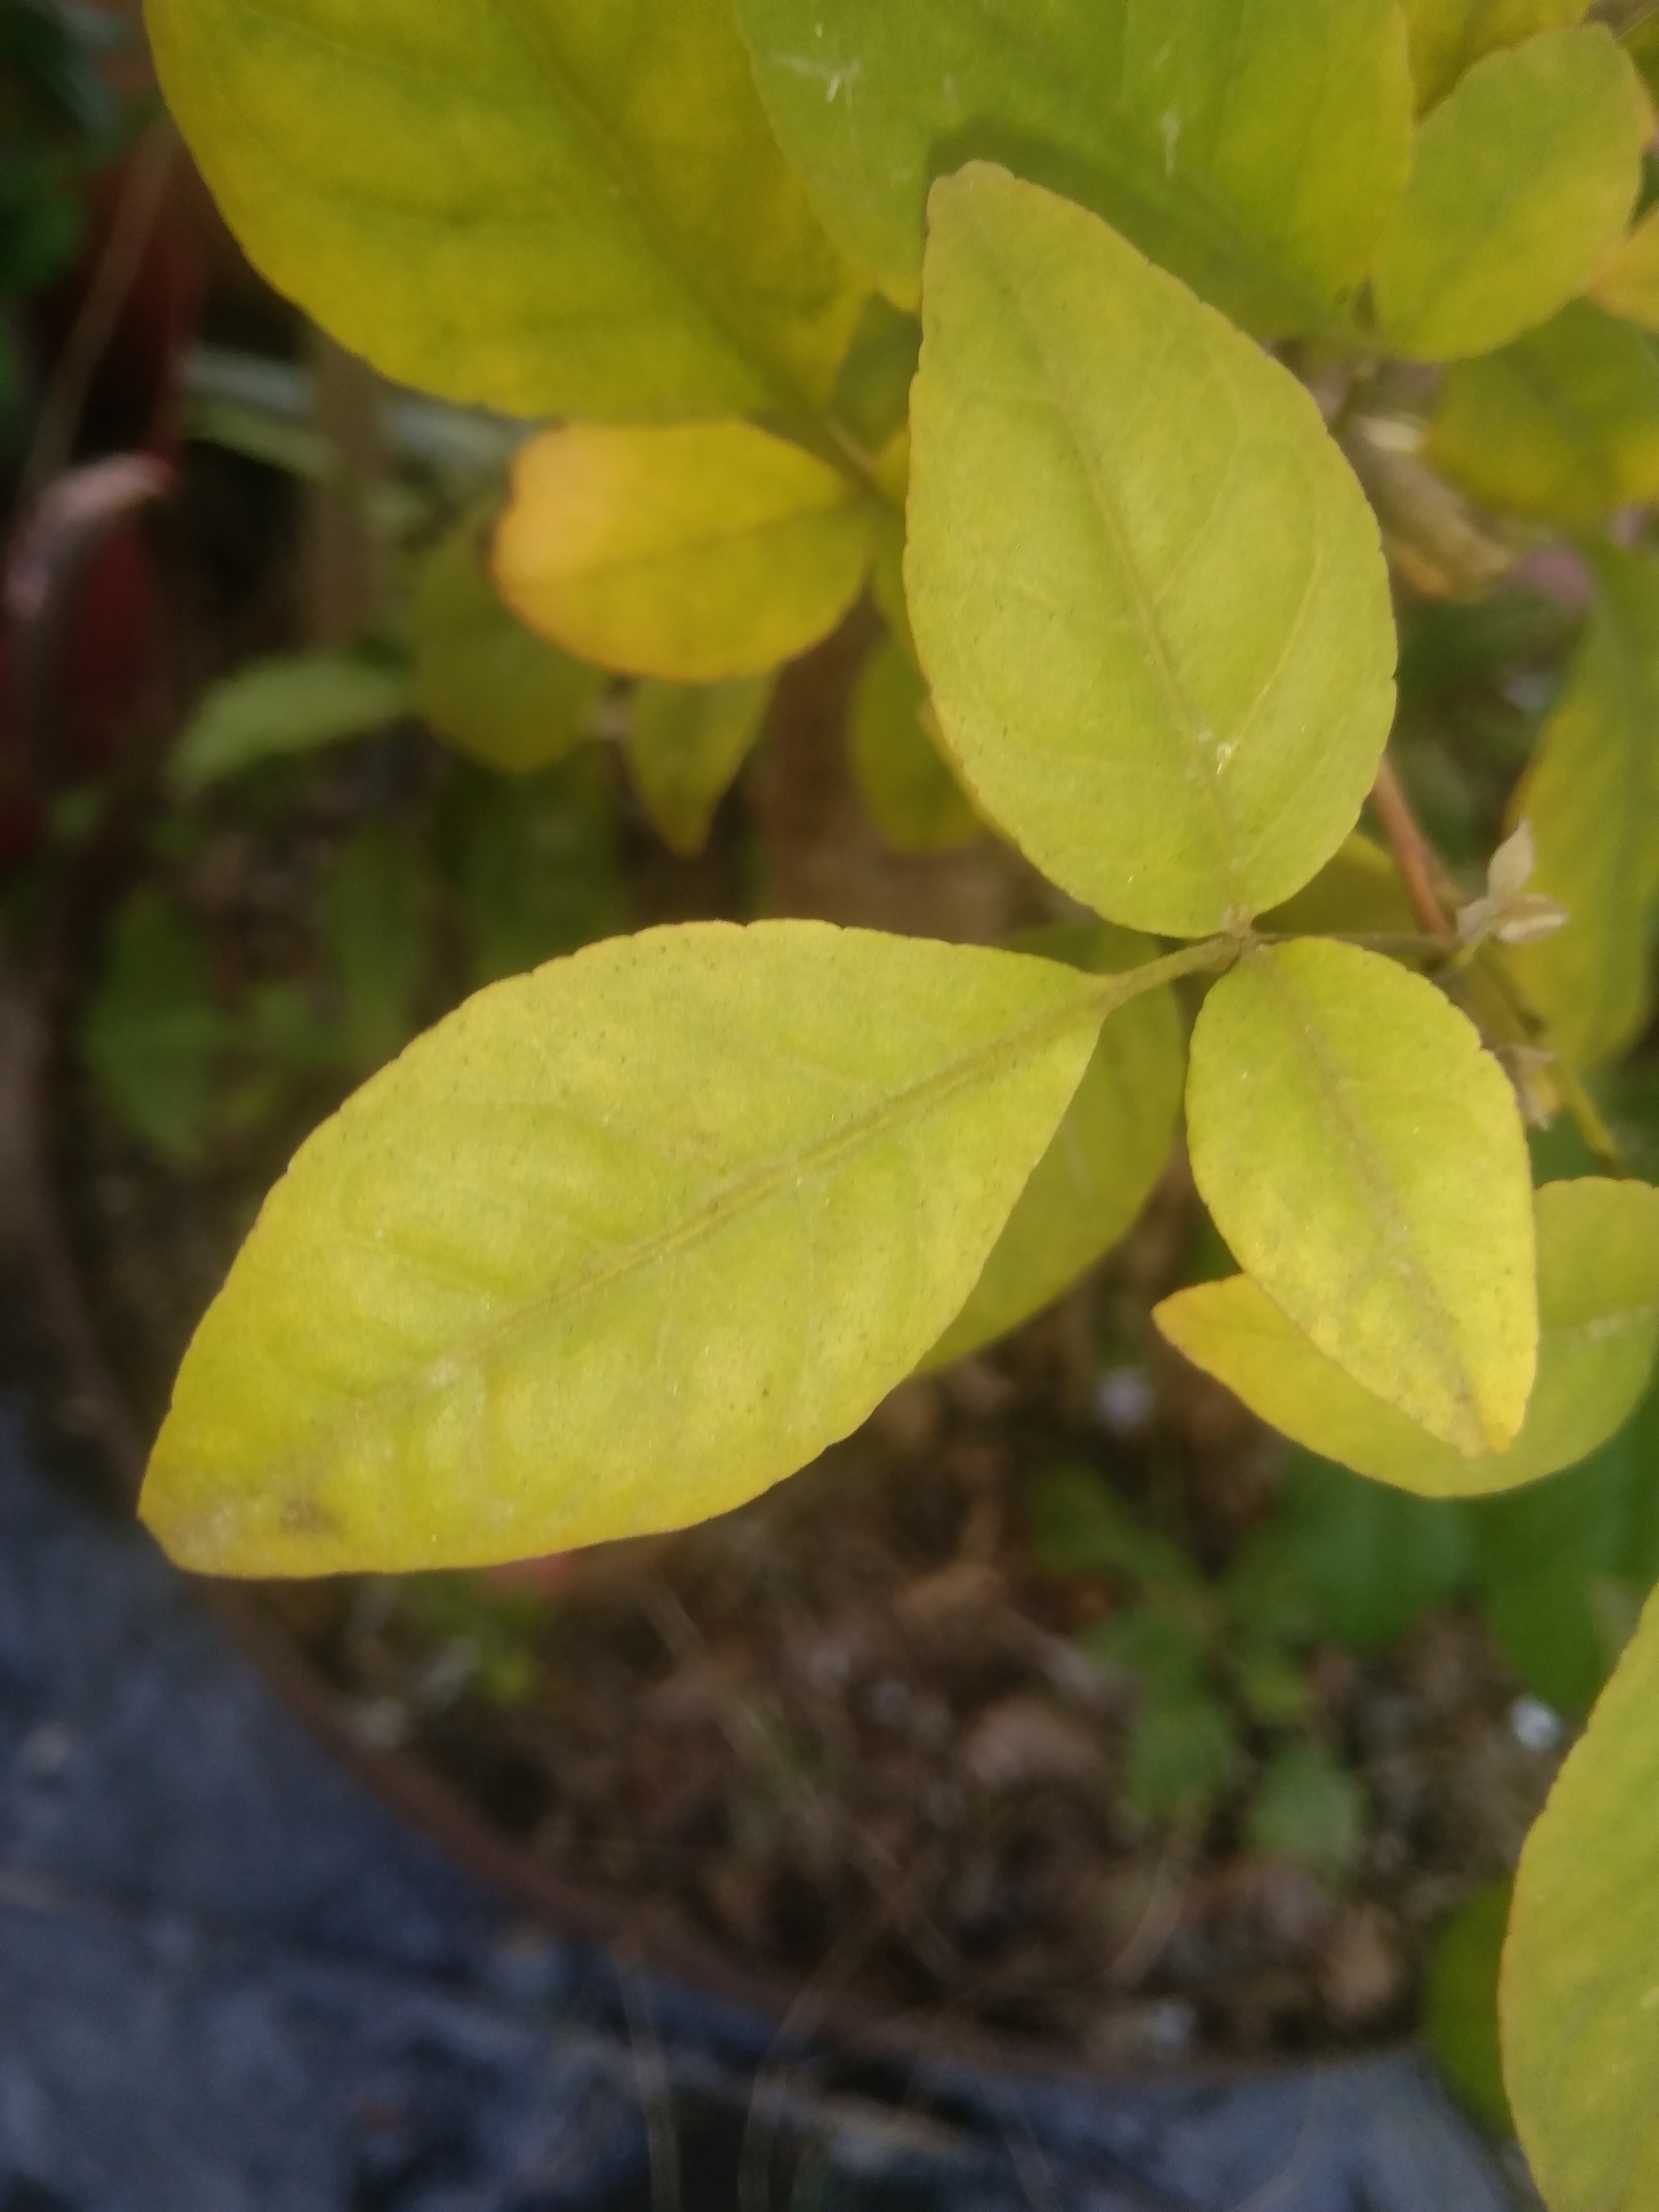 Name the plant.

wood apple
